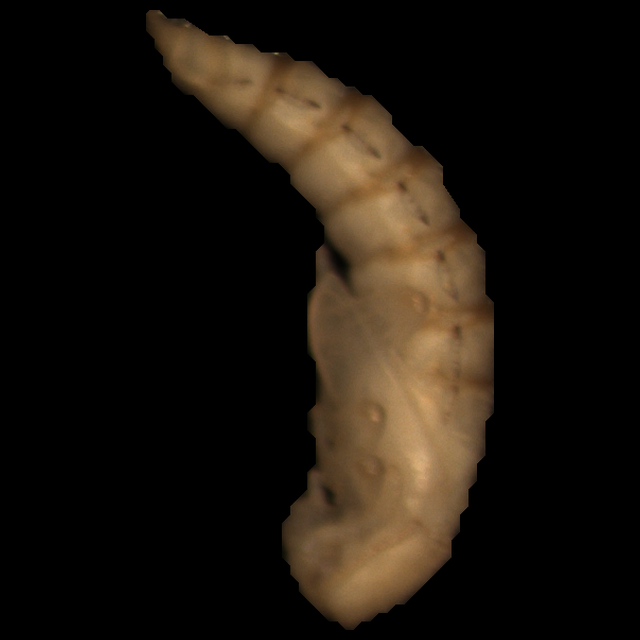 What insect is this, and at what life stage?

mealworm pupa
